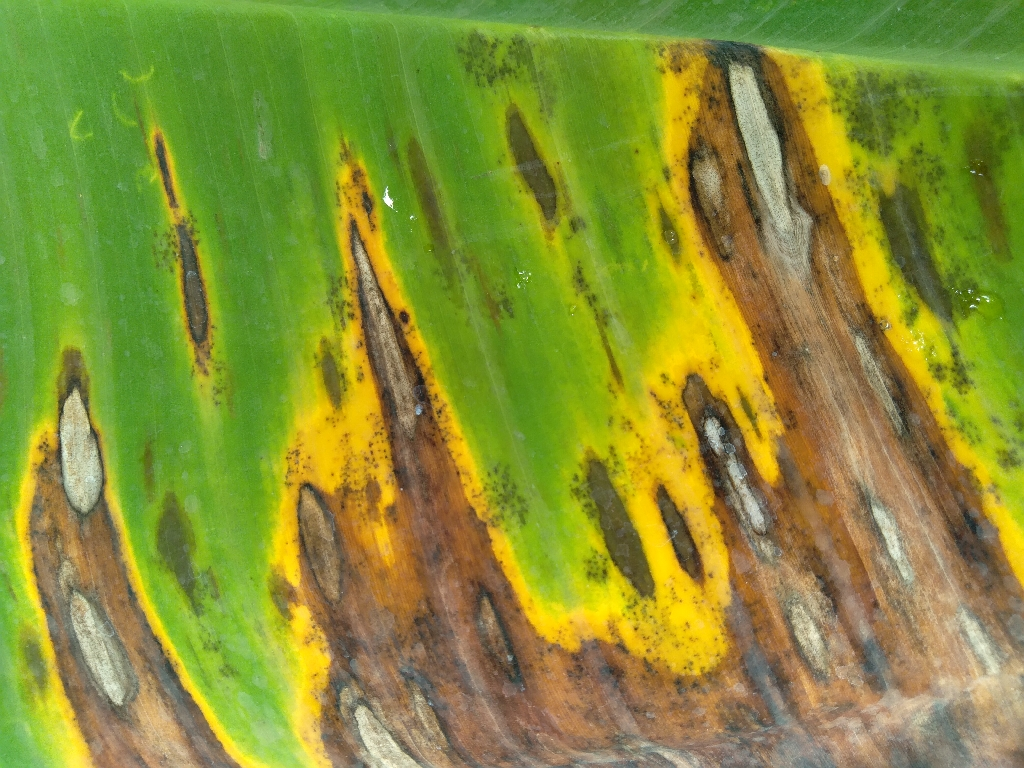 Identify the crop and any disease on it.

banana, black sigatoka
